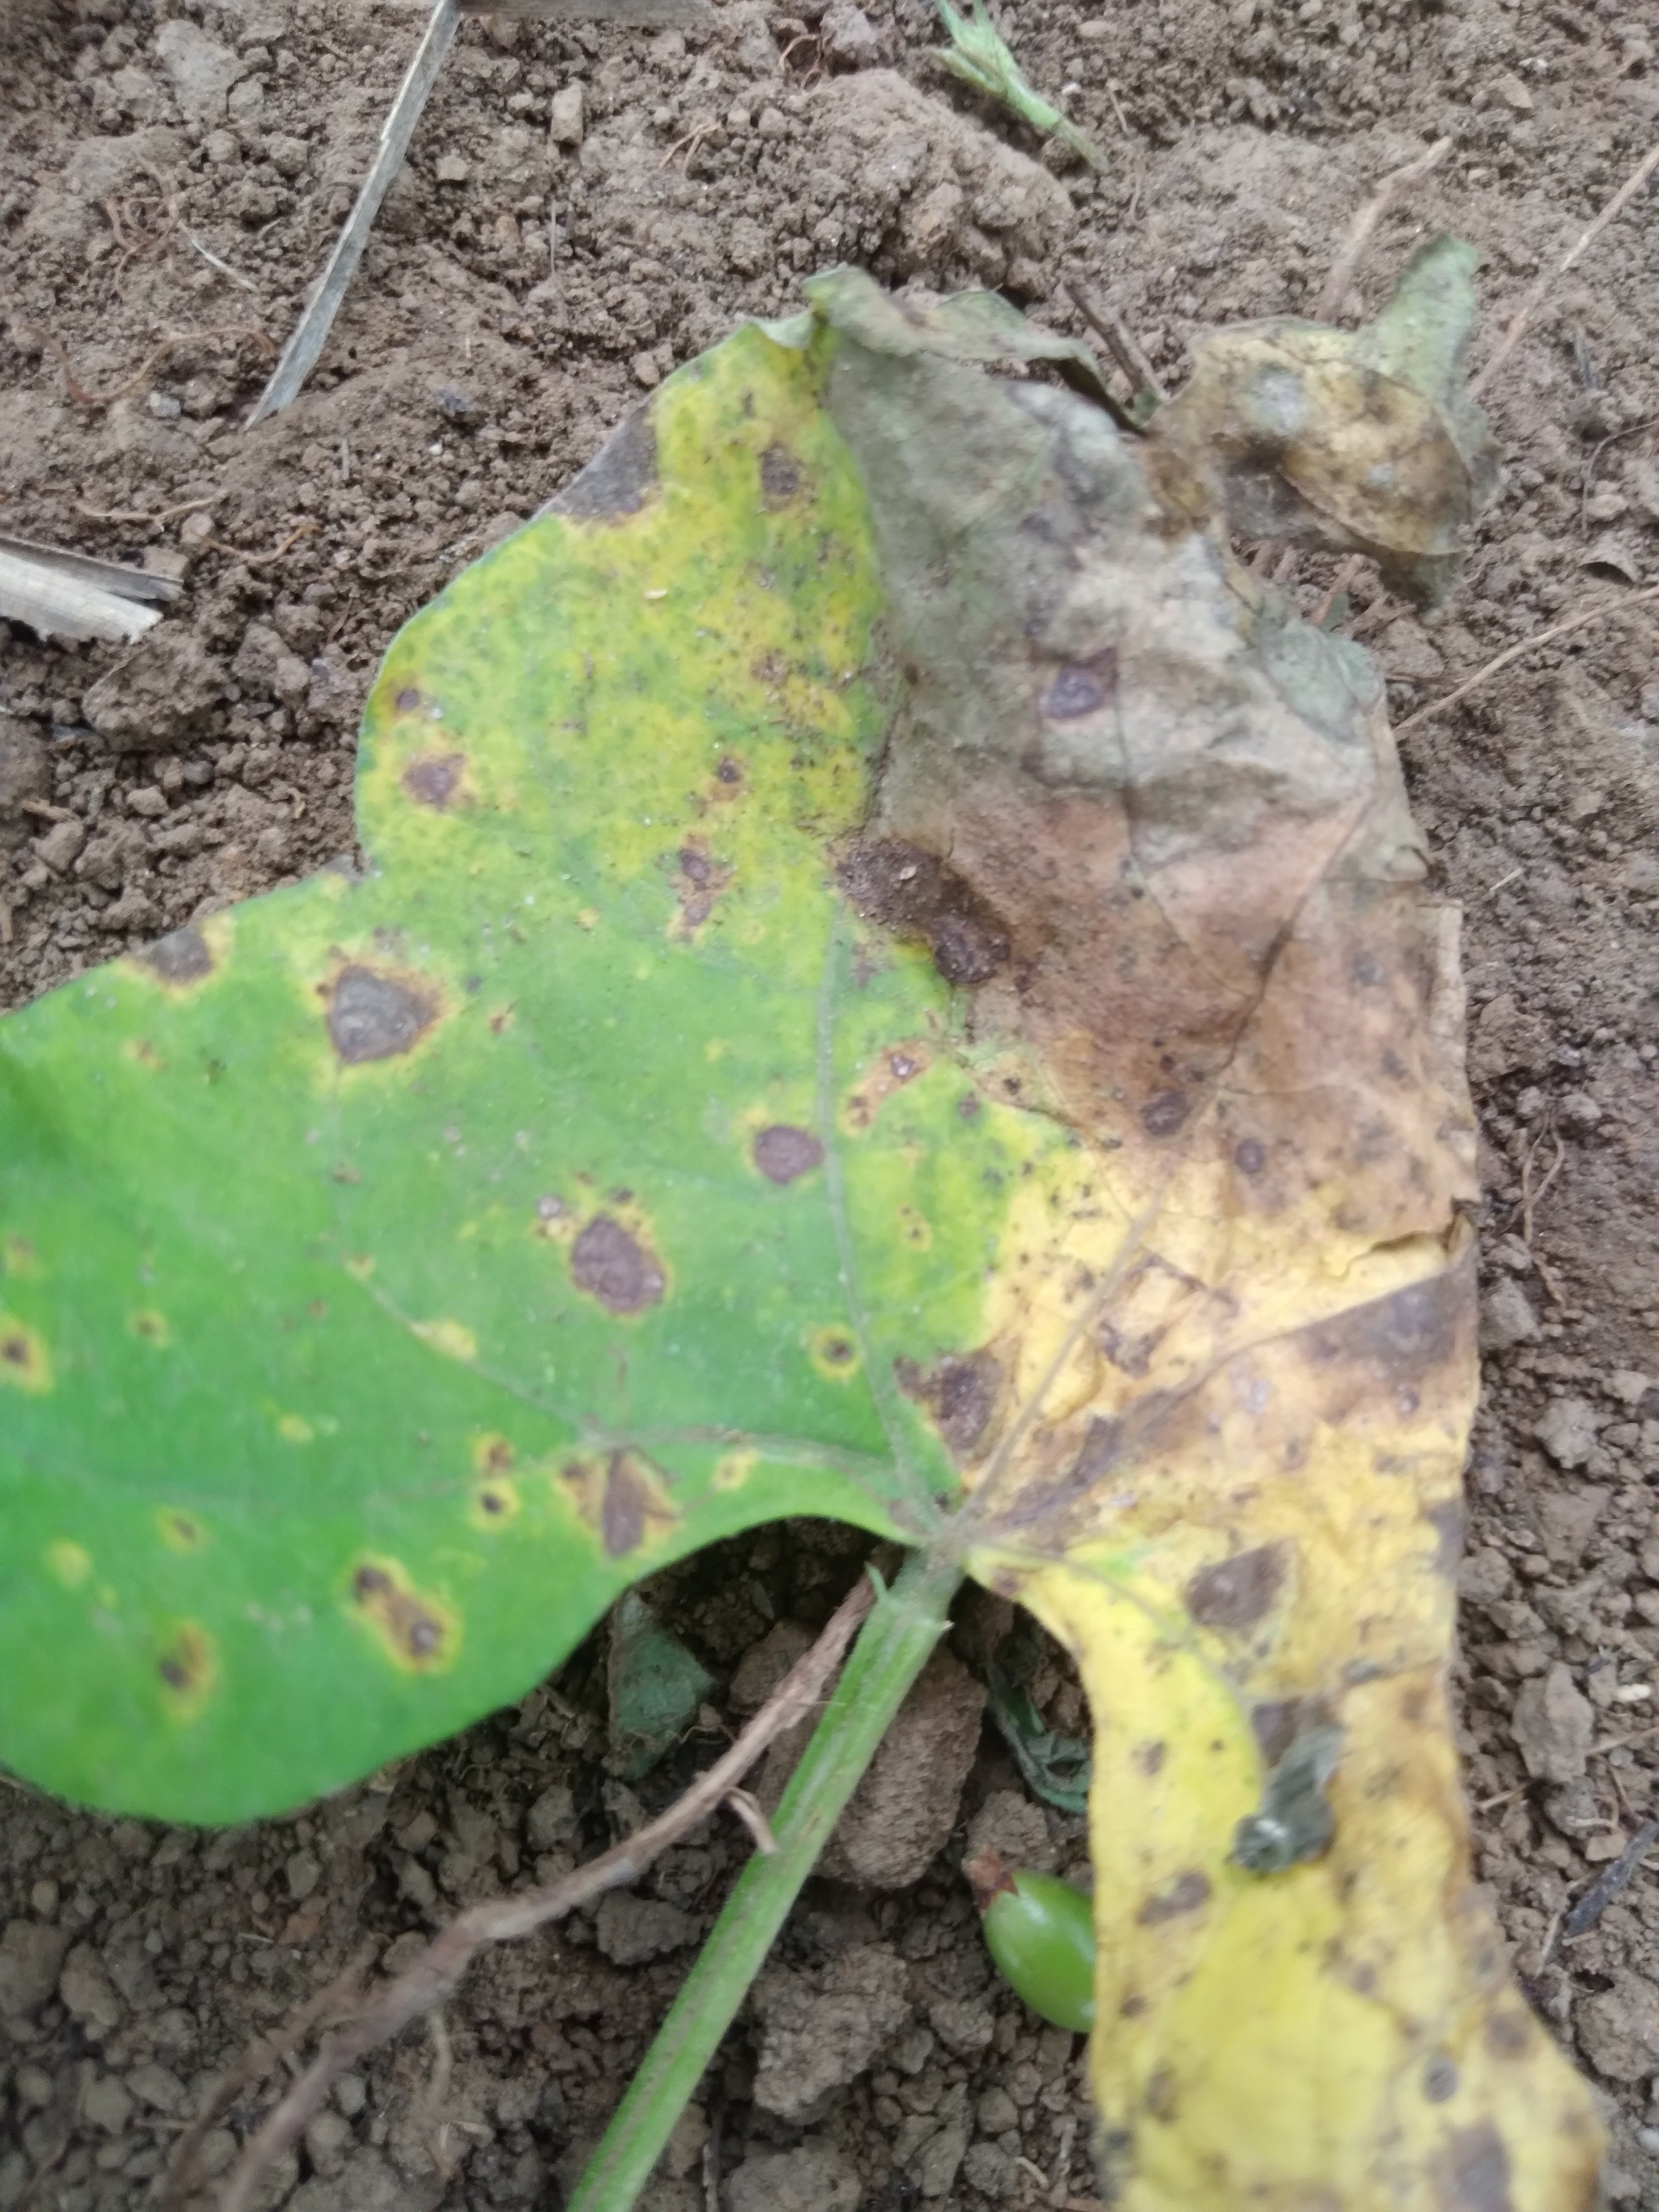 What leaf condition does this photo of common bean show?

rust
